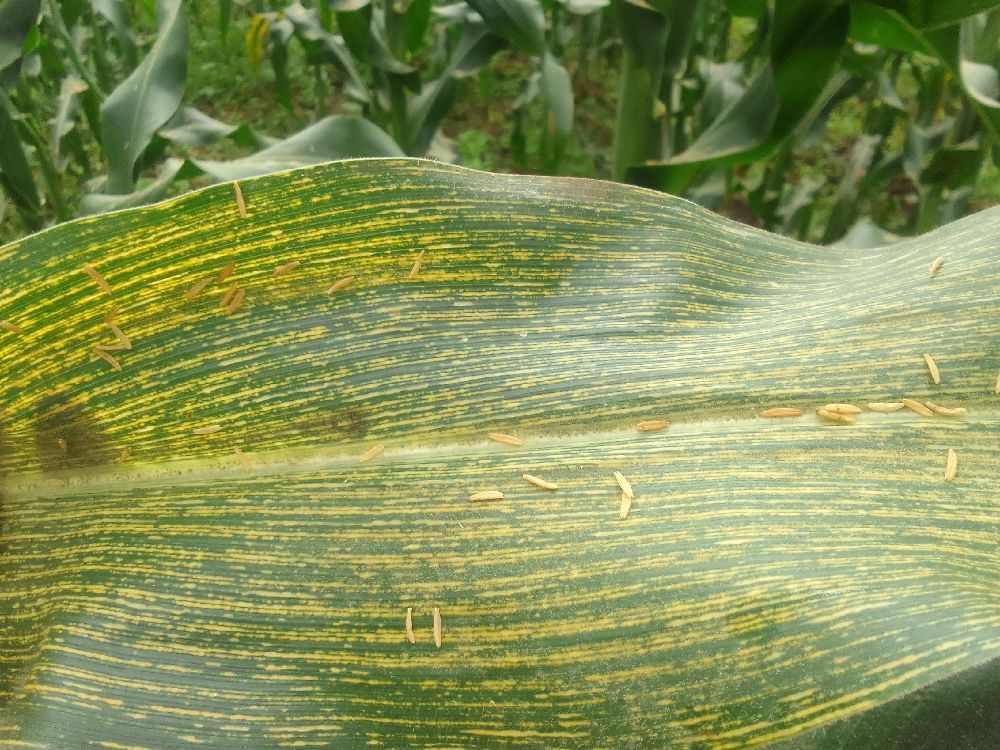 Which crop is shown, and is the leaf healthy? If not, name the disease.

maize, maize streak virus
